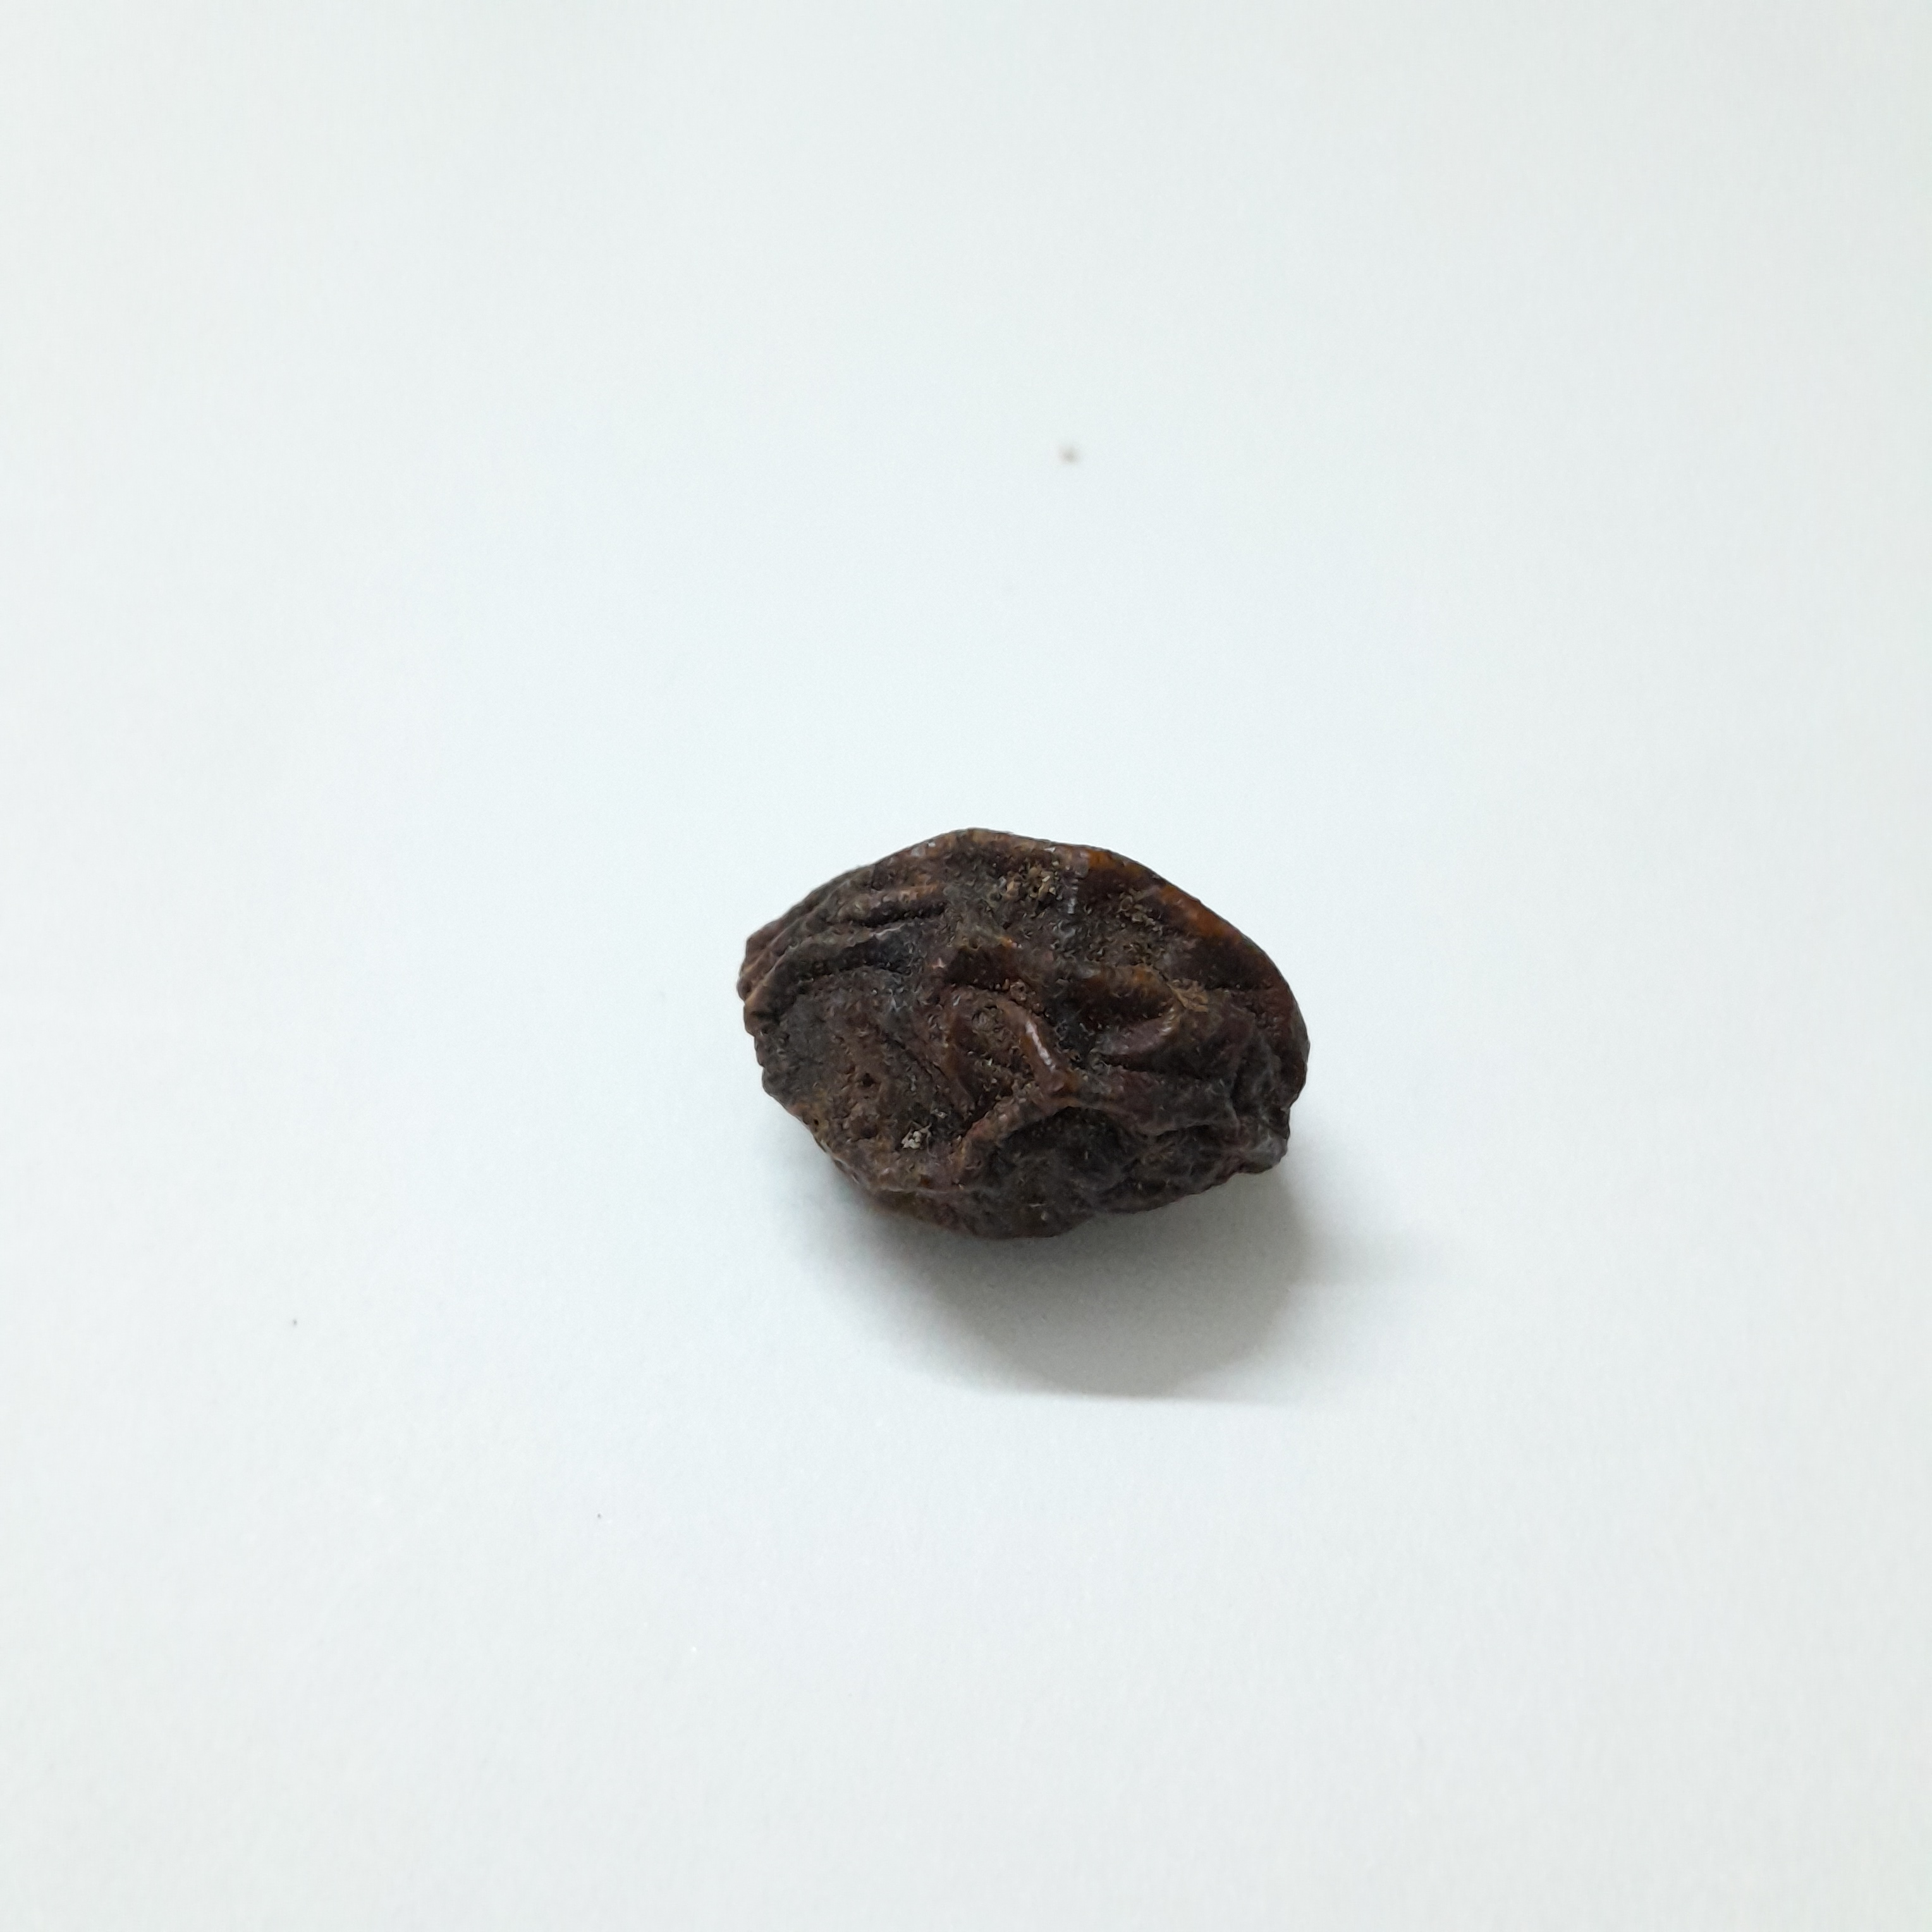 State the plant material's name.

kadukharik
